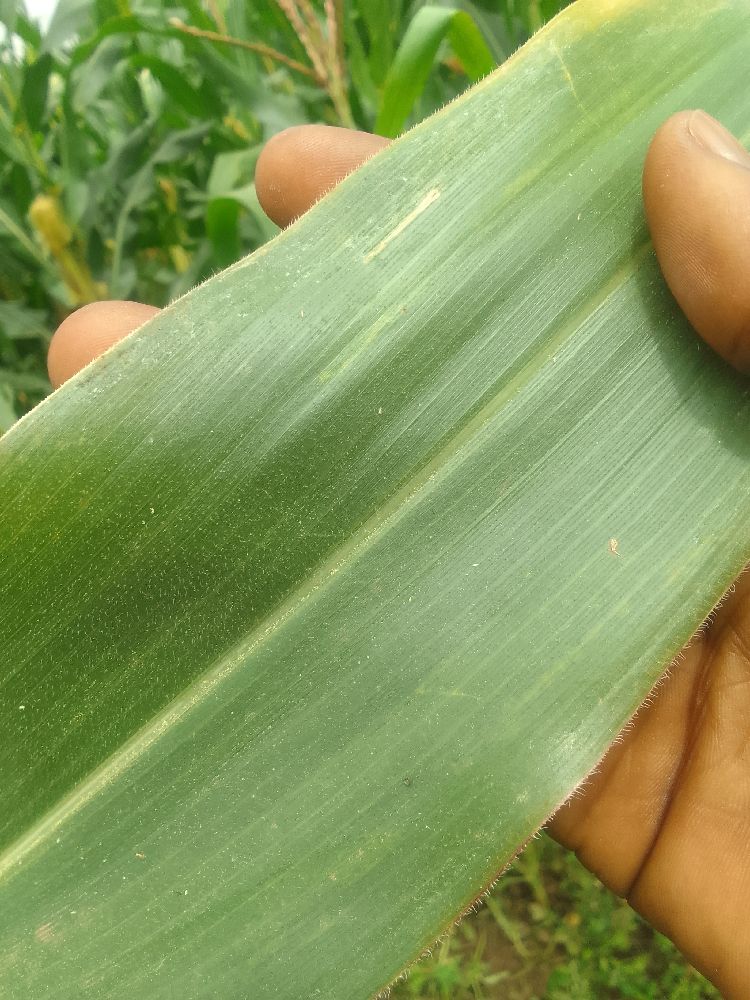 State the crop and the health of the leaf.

maize, healthy
